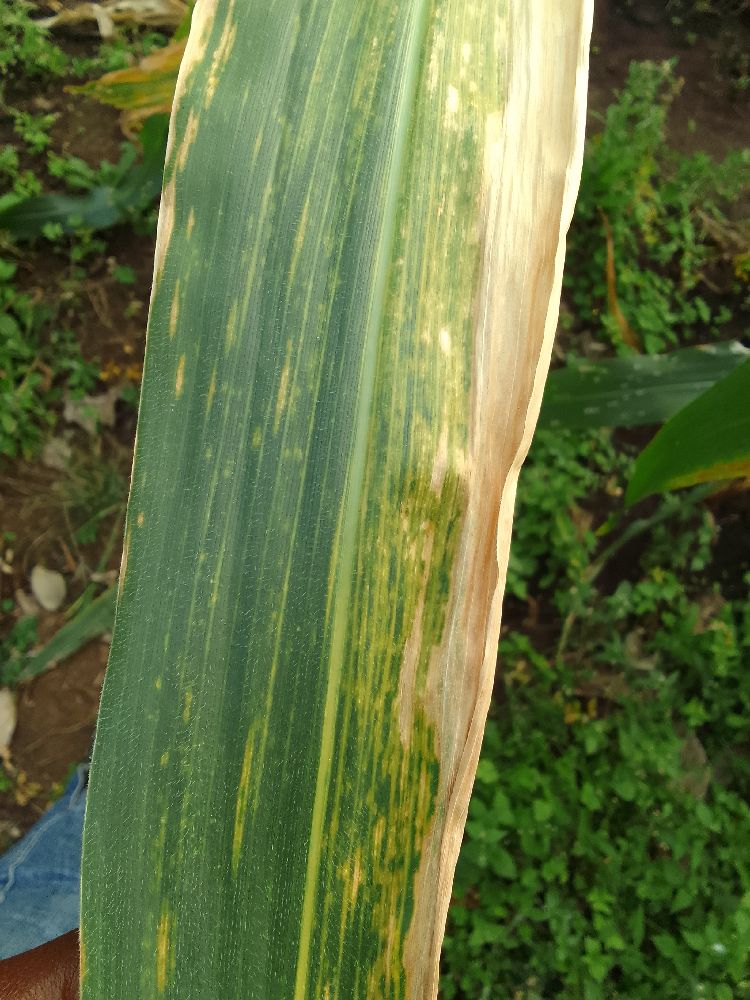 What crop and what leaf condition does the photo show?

maize, maize lethal necrosis
